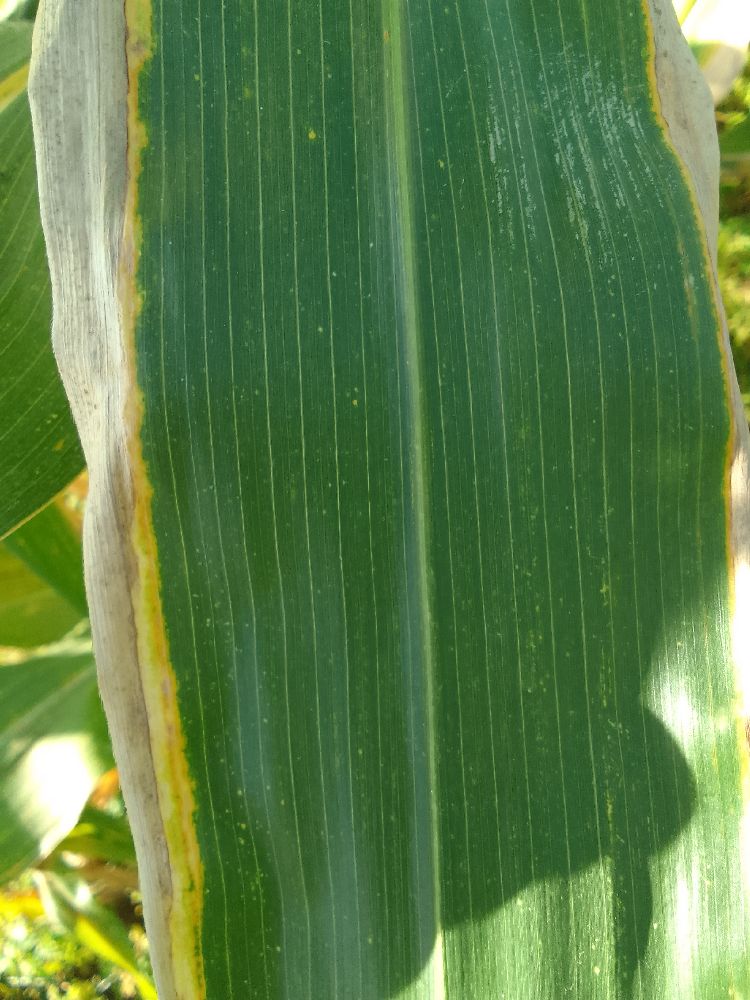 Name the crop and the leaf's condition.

maize, maize lethal necrosis
